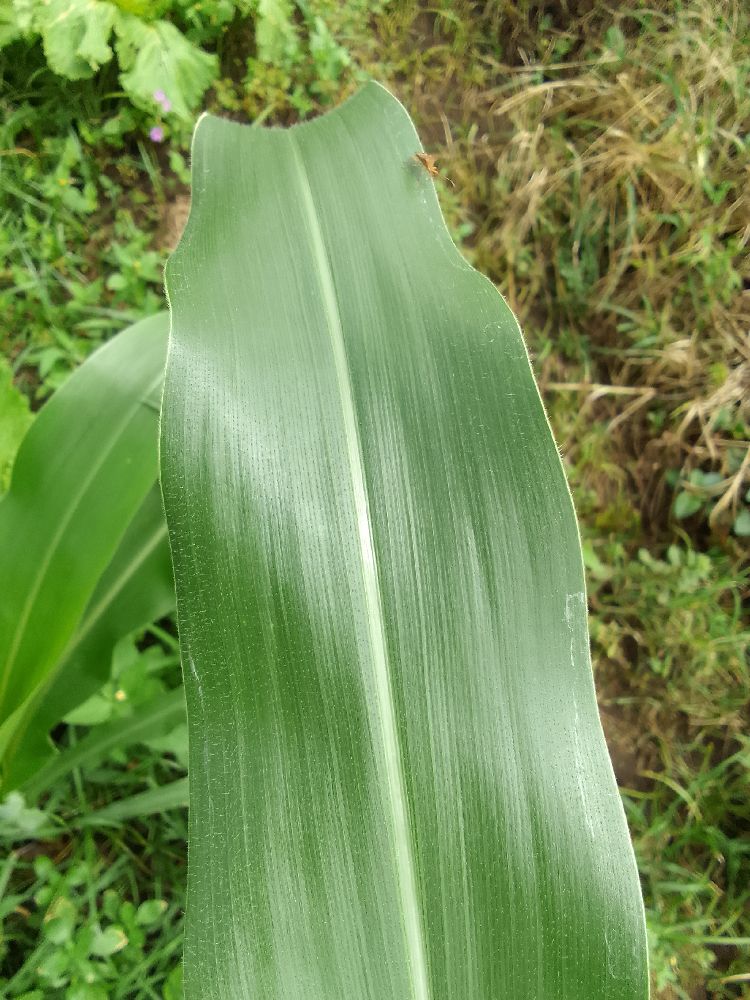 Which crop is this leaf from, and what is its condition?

maize, healthy
